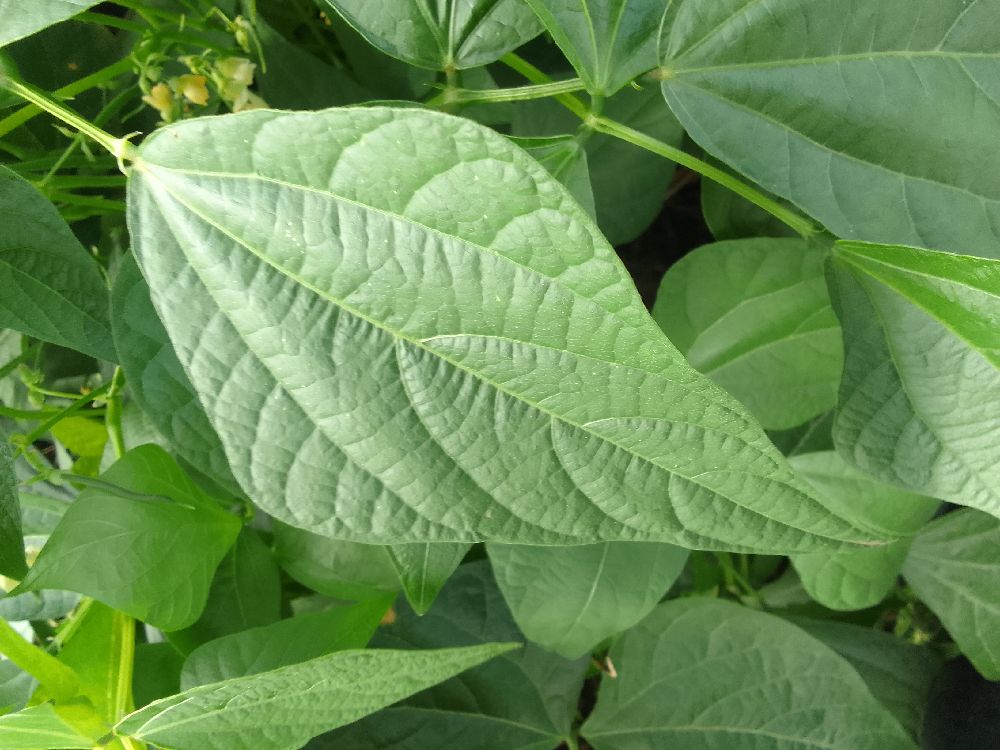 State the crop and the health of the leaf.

common bean, healthy
